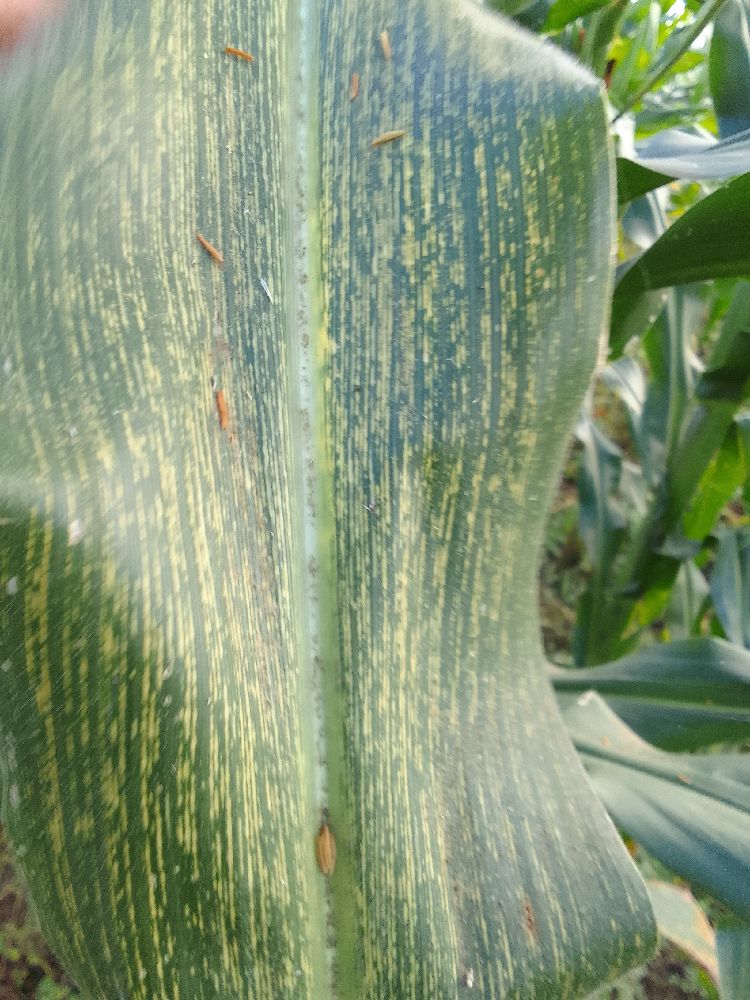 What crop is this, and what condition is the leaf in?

maize, maize streak virus
